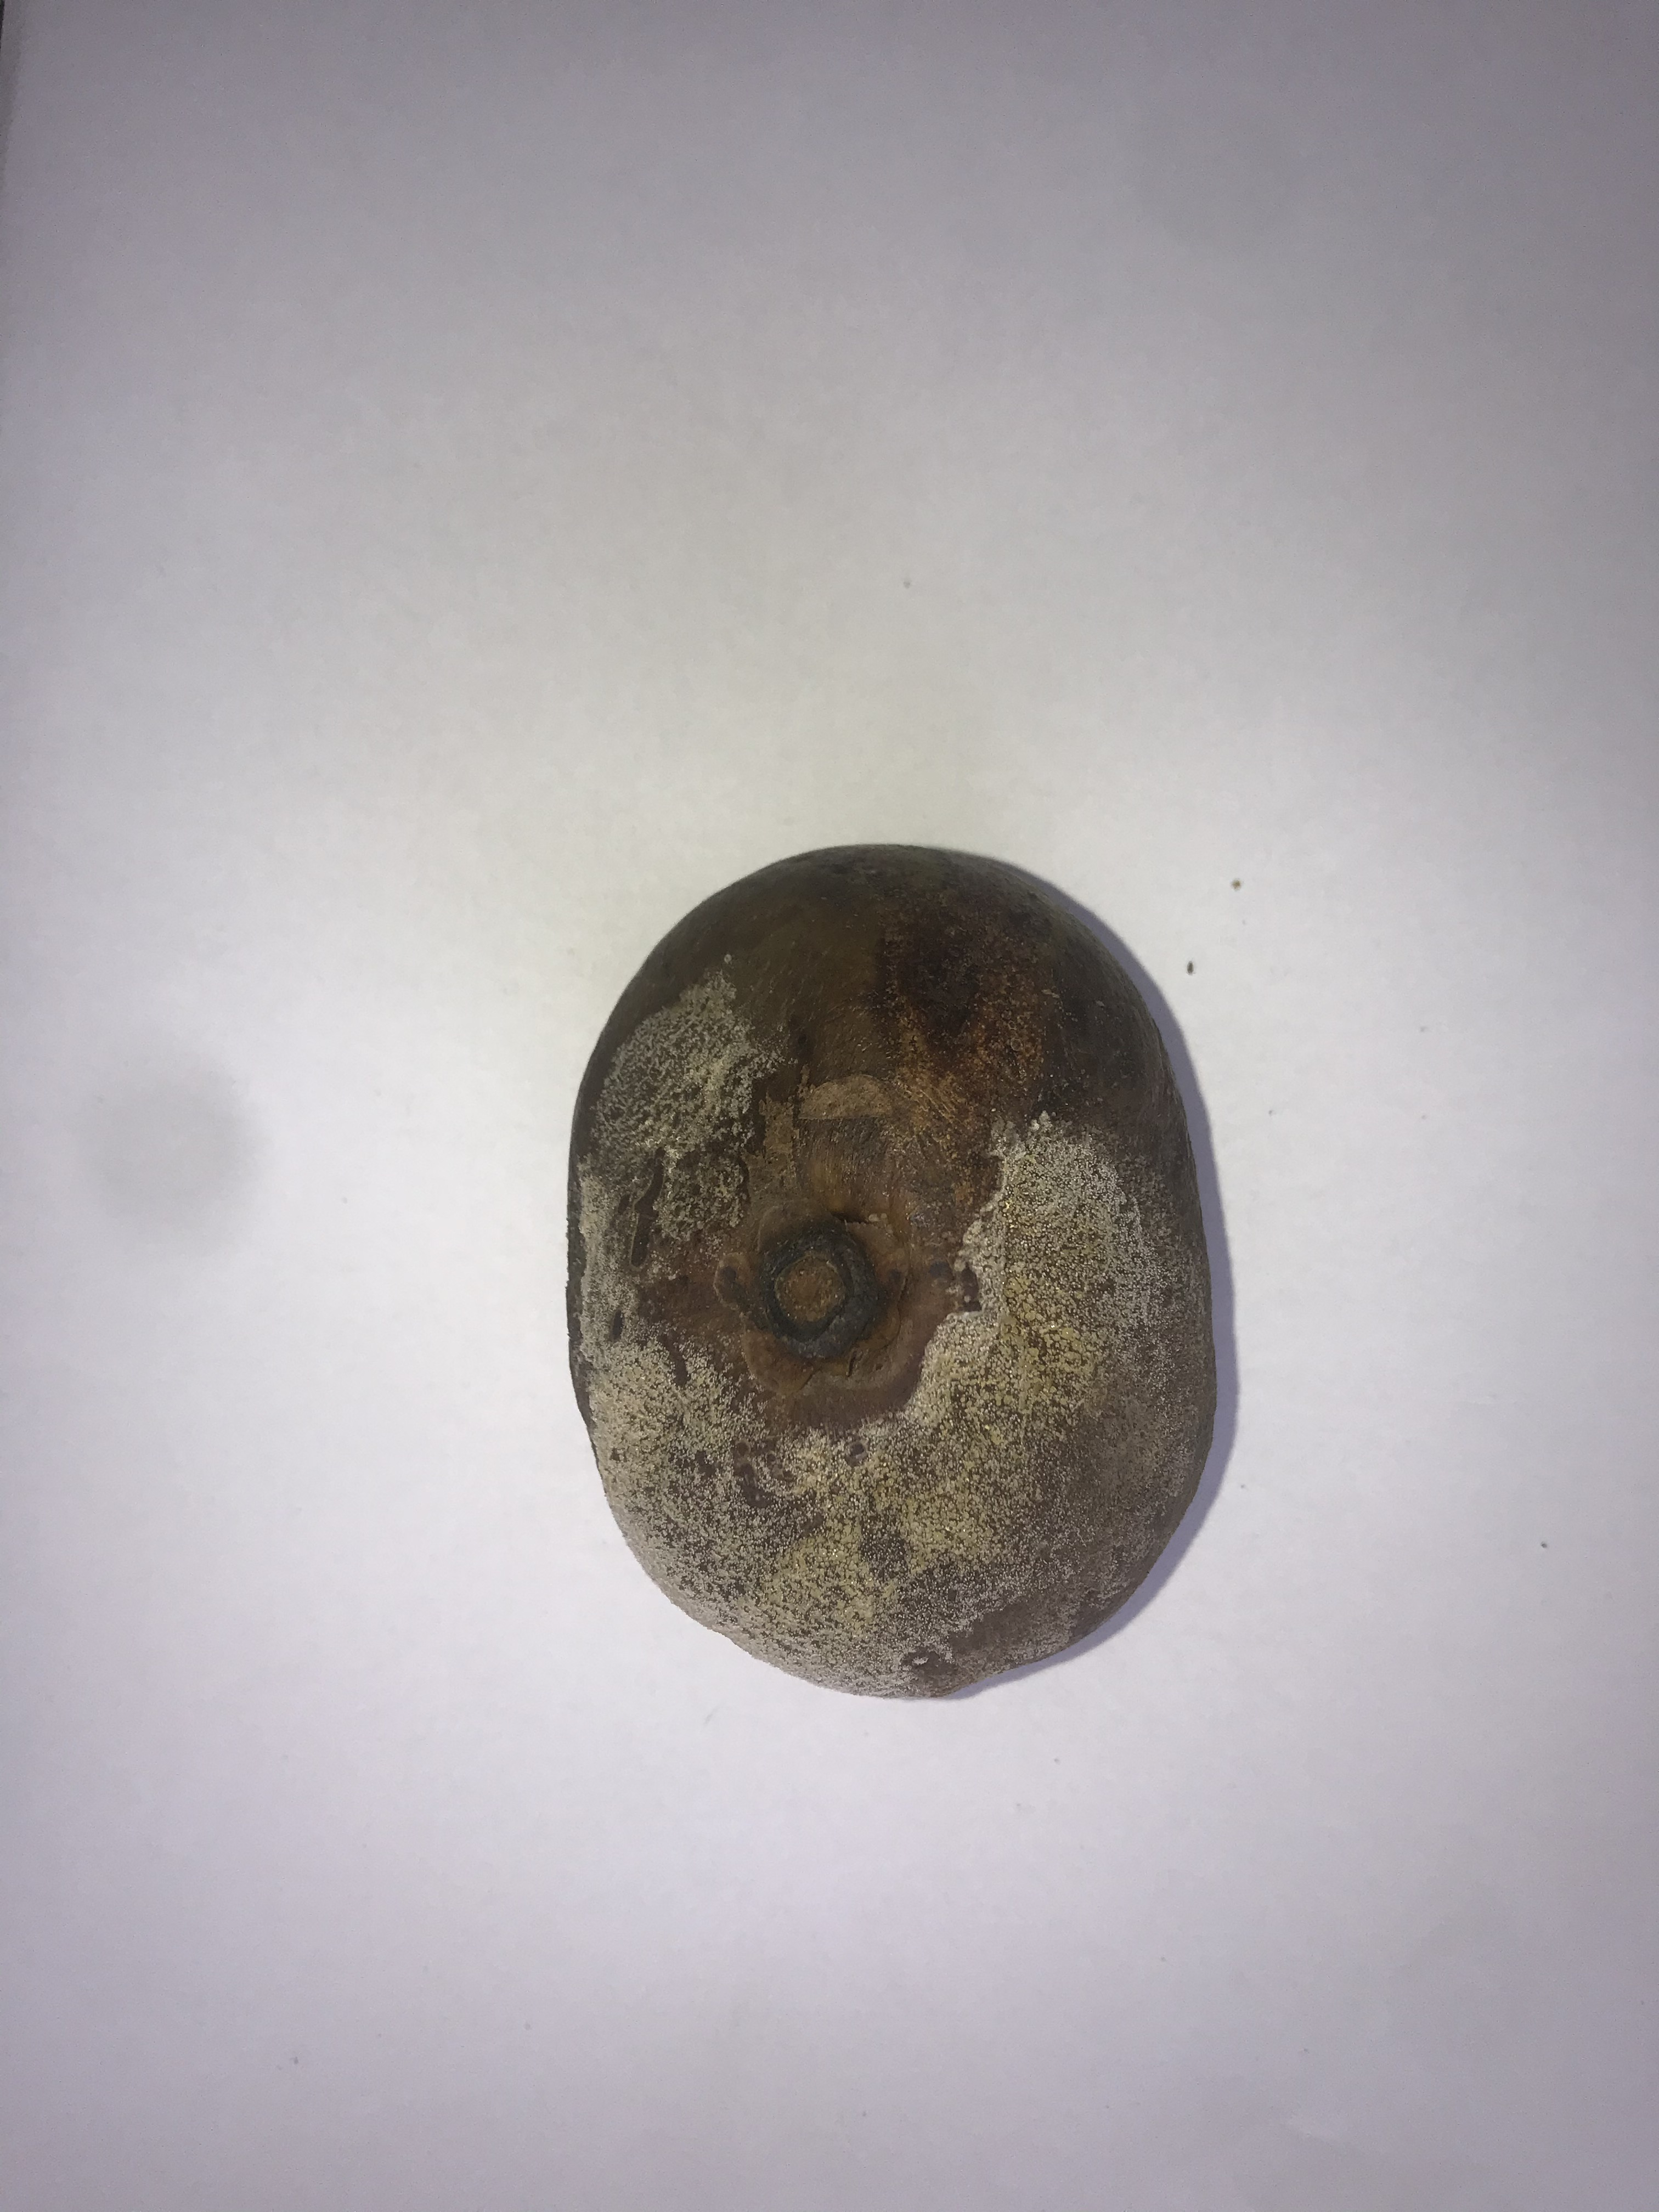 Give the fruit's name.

pequi
